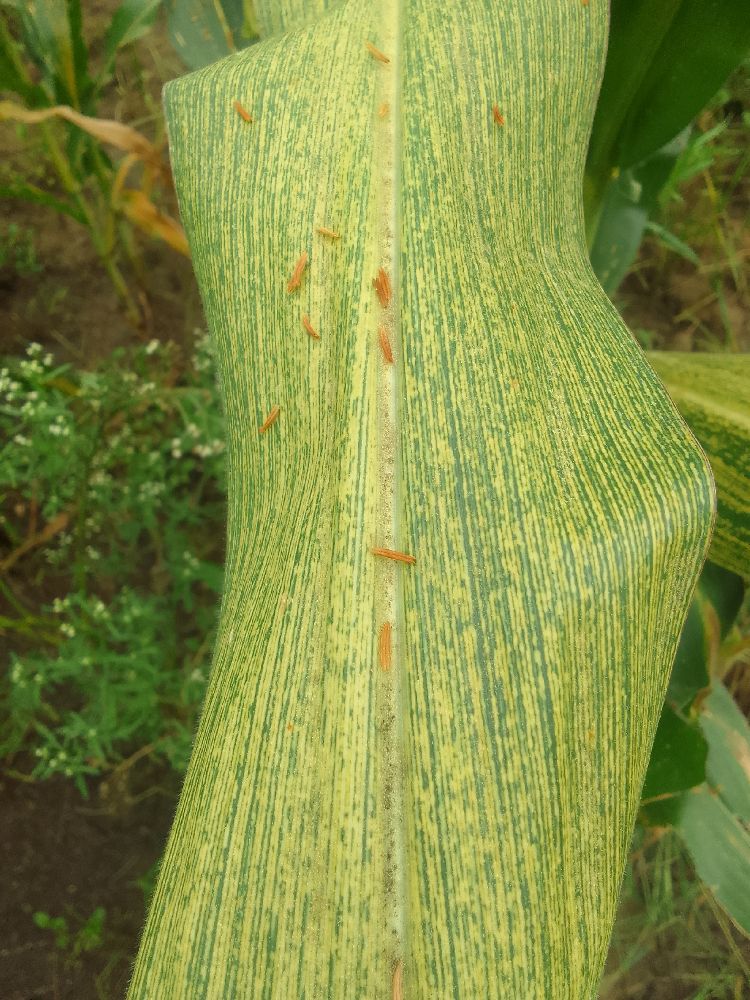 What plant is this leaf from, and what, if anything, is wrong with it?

maize, maize streak virus
